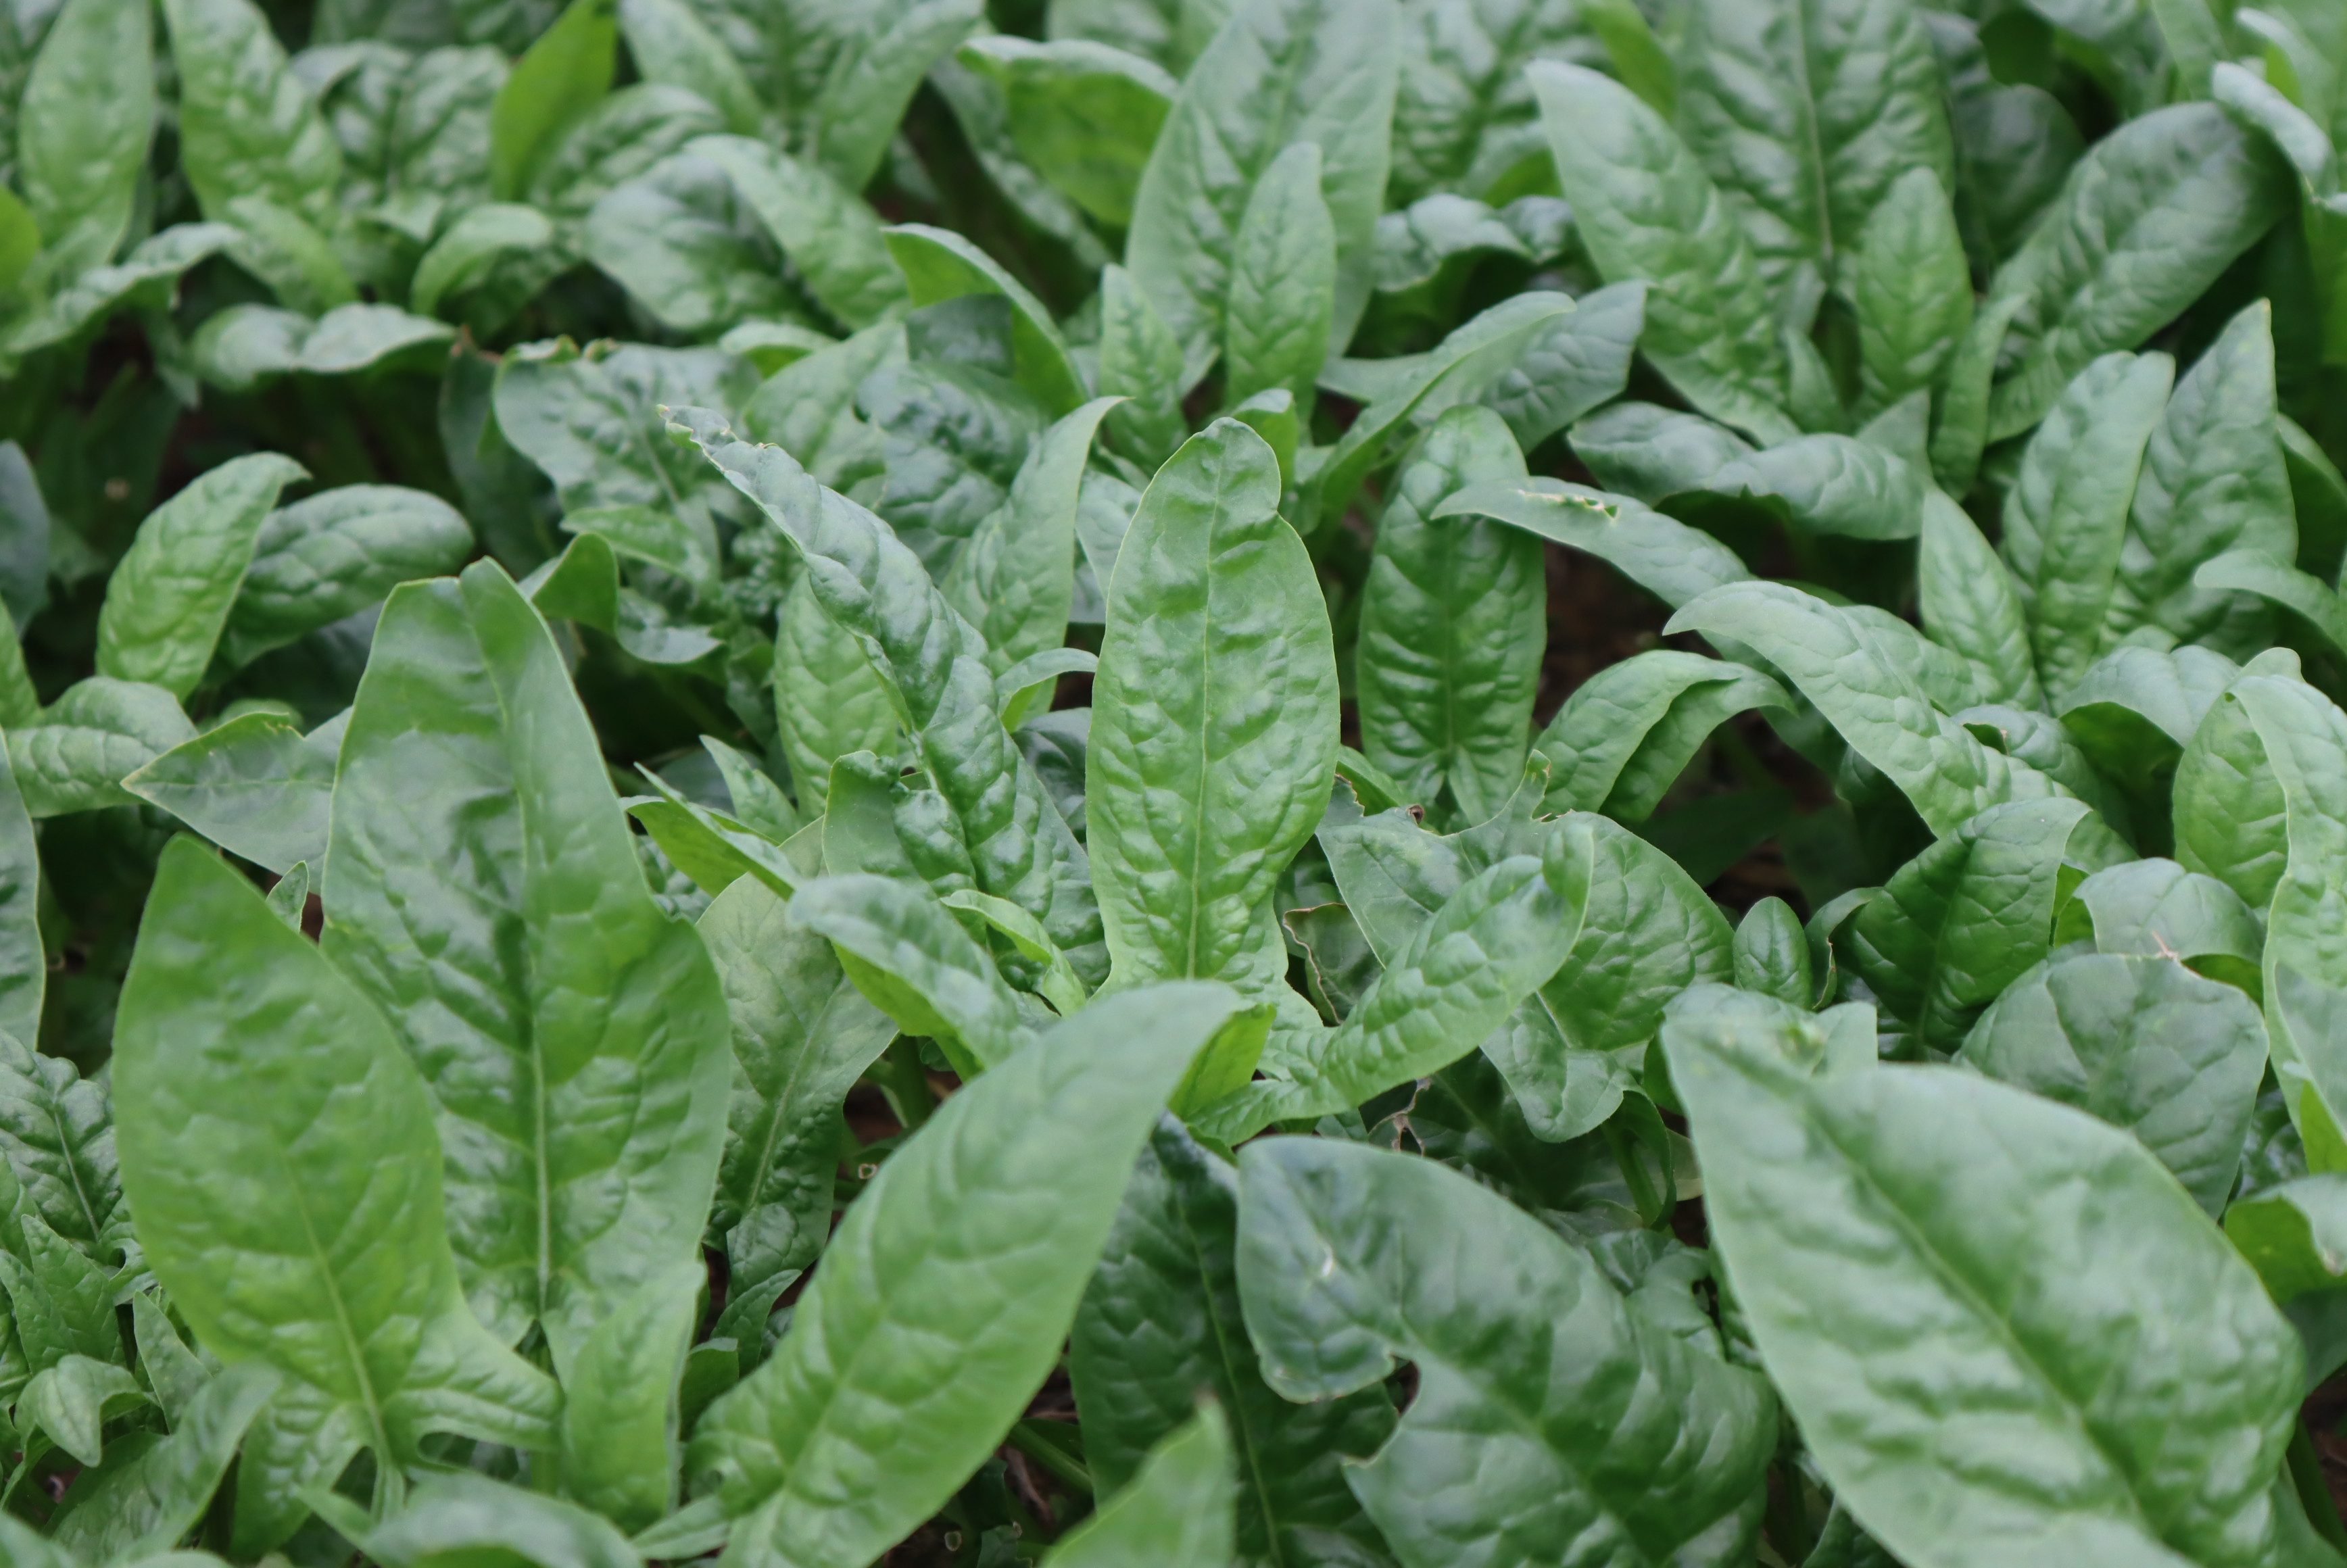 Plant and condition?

spinach, mechanical damage
